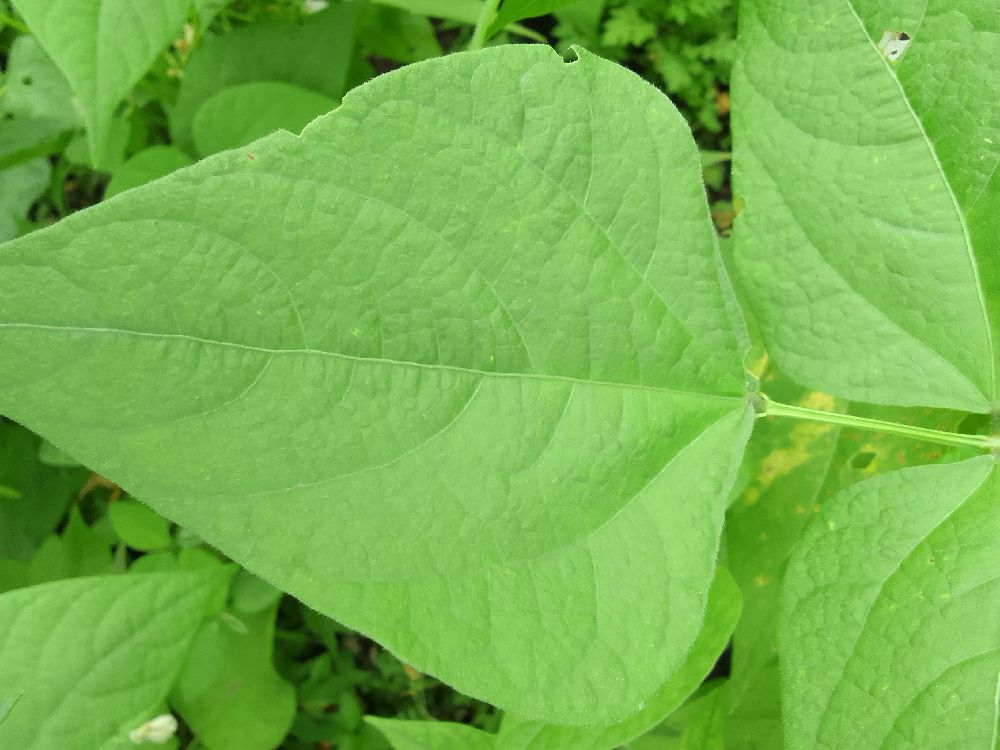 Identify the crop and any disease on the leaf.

common bean, healthy
